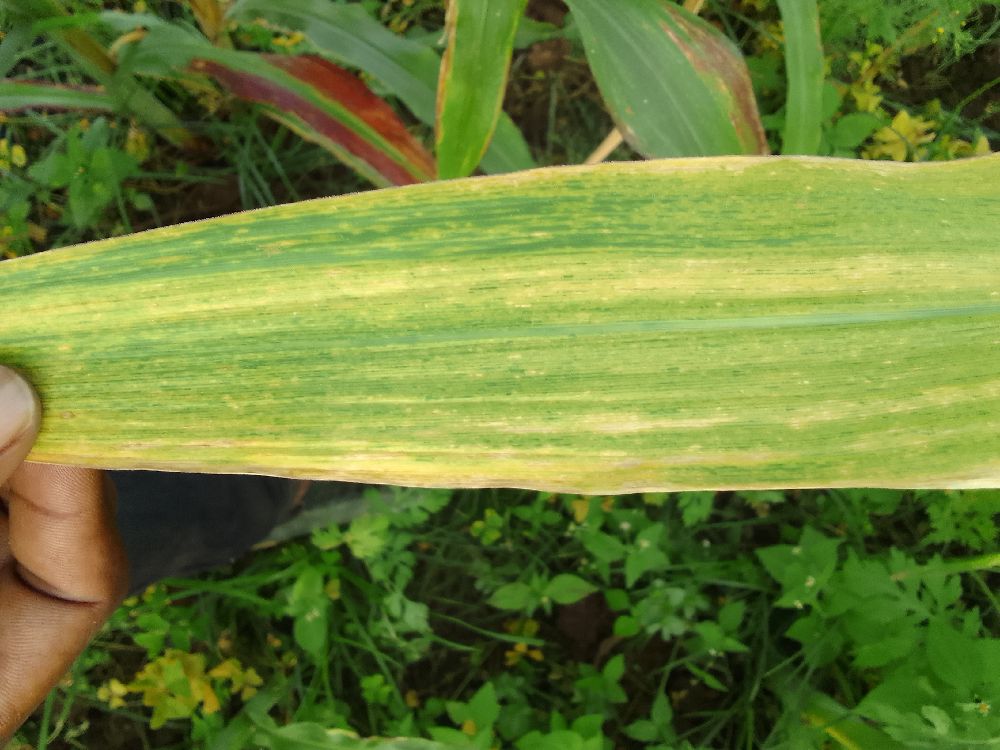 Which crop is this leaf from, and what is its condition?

maize, maize lethal necrosis
